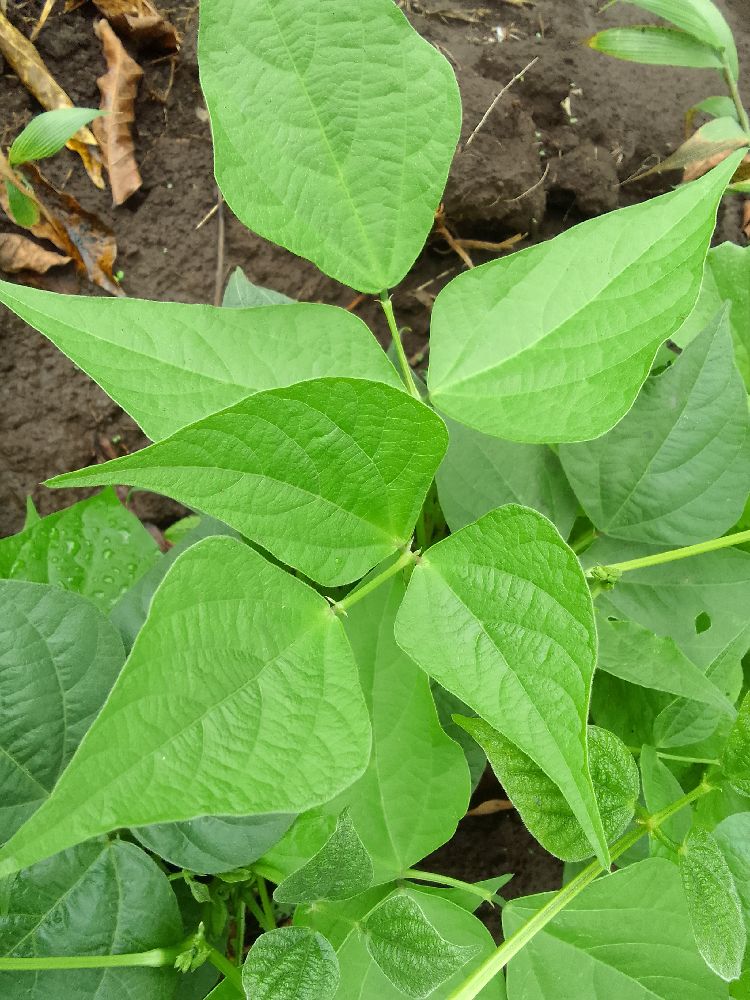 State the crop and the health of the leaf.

common bean, healthy
